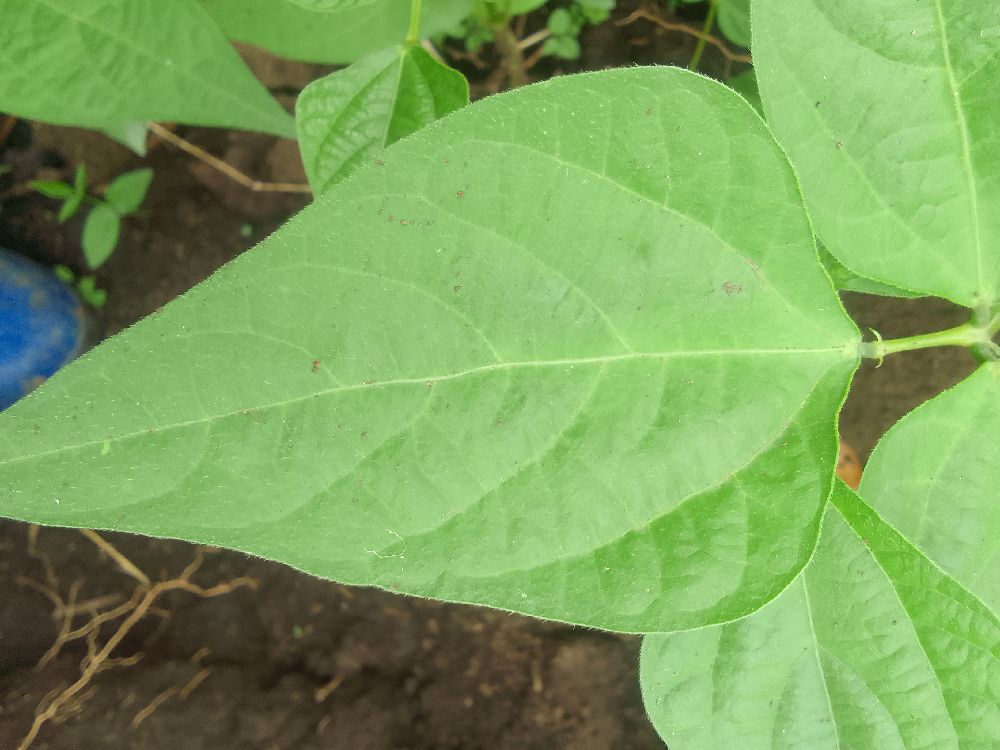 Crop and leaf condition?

common bean, healthy
